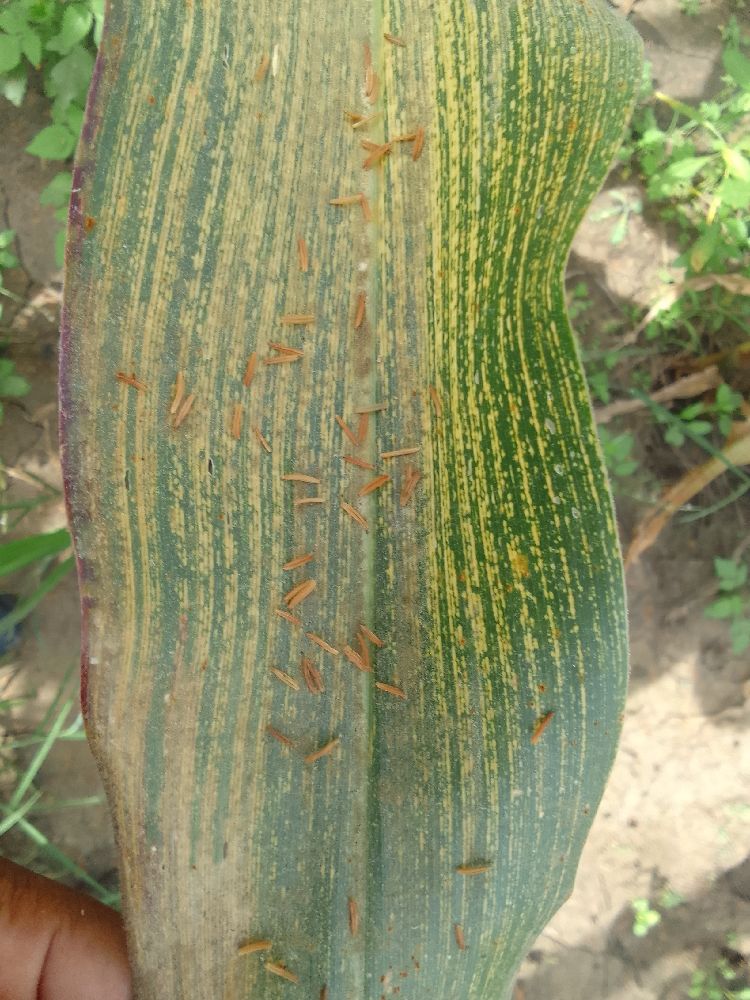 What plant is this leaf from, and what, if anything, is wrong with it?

maize, maize streak virus
